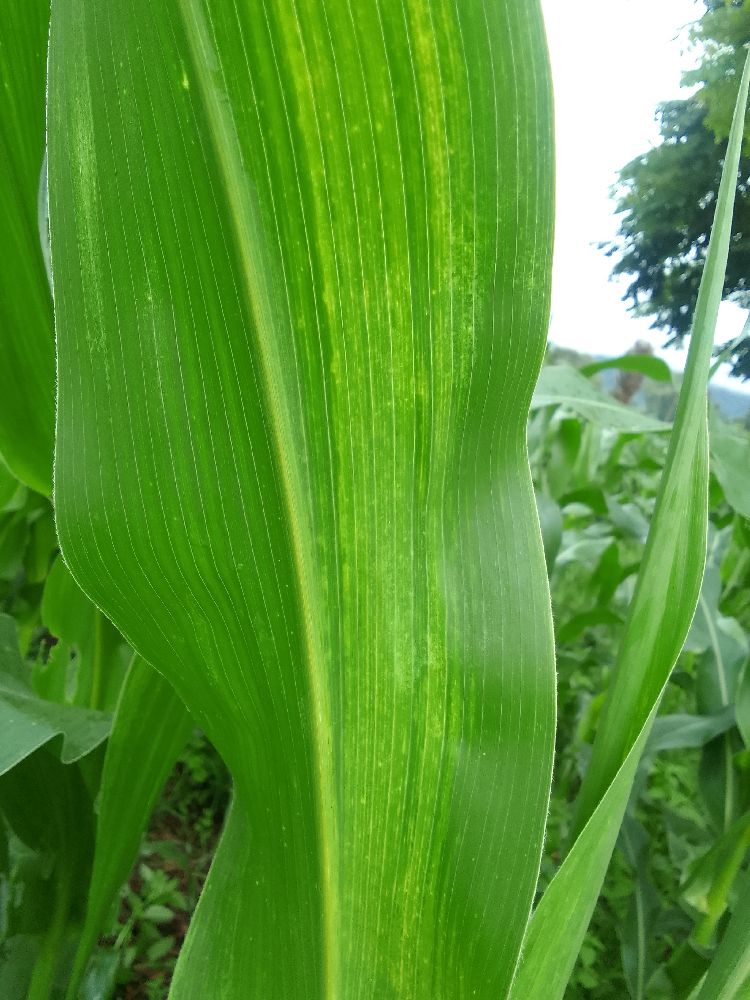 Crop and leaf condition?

maize, maize lethal necrosis
